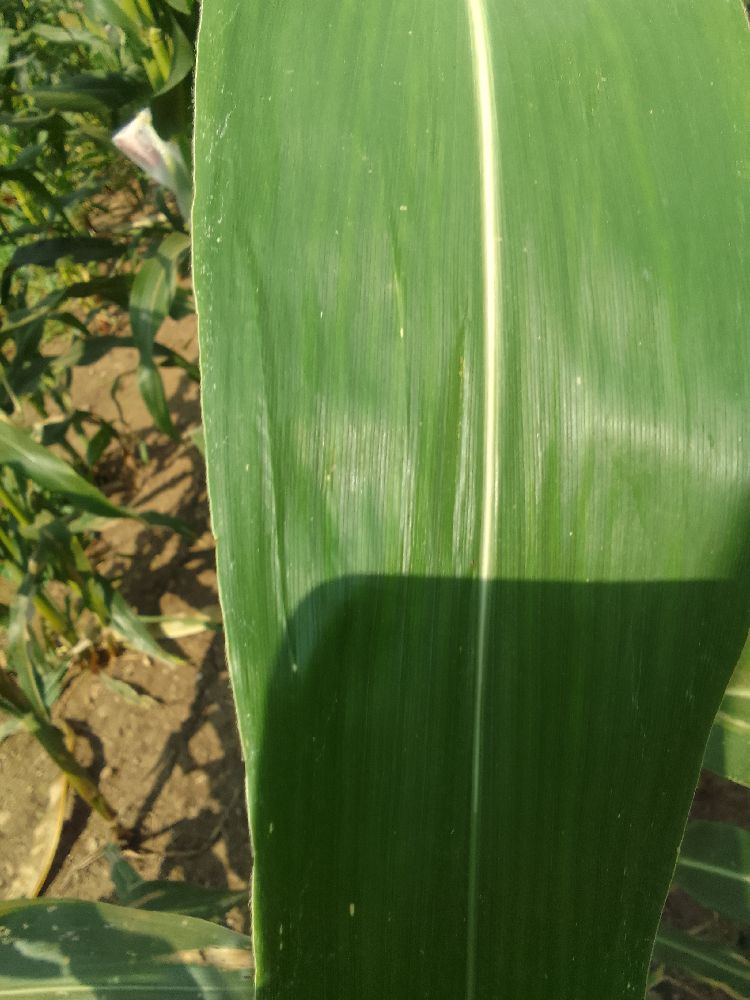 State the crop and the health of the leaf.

maize, healthy
